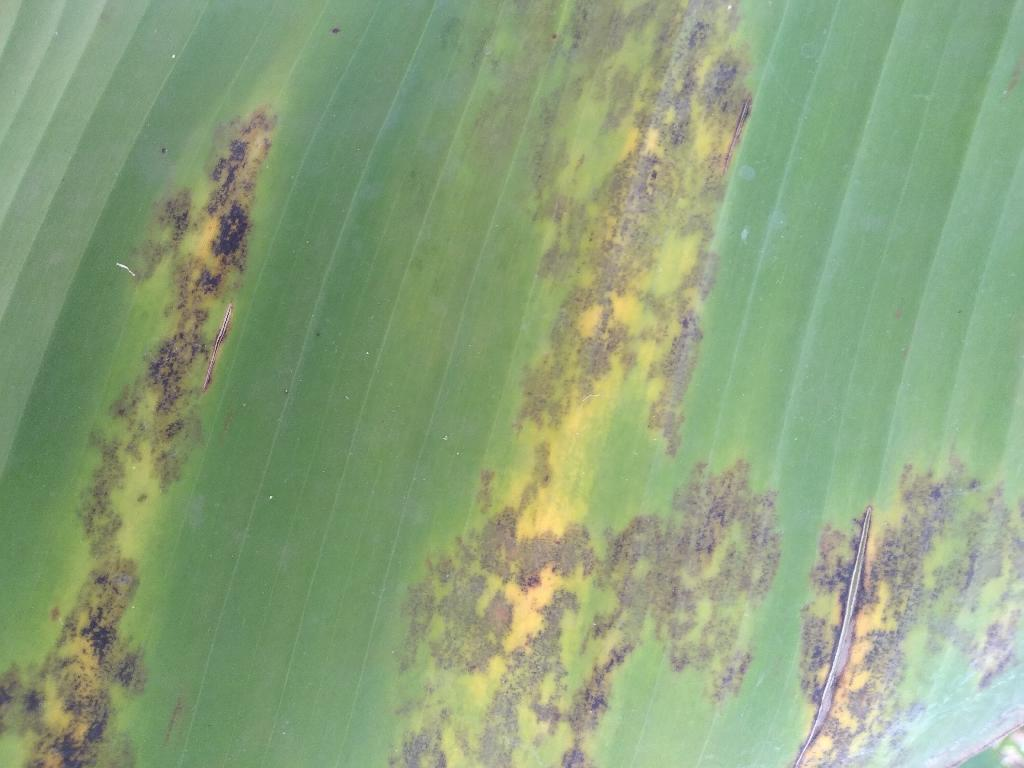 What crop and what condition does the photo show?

banana, black sigatoka
